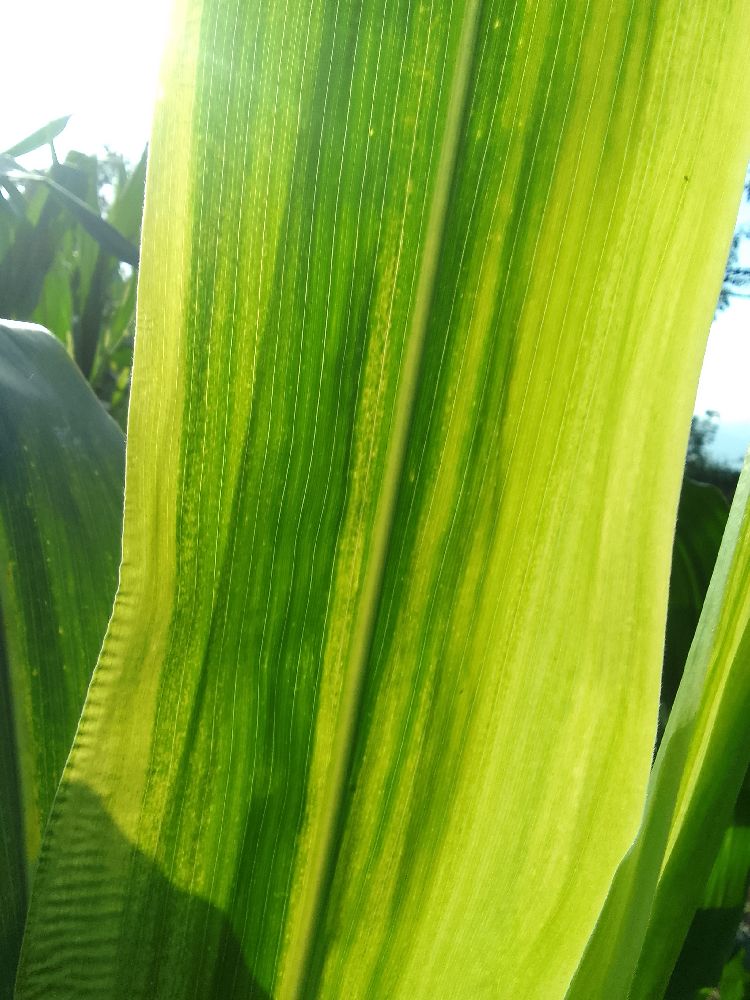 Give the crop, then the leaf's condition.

maize, maize lethal necrosis
